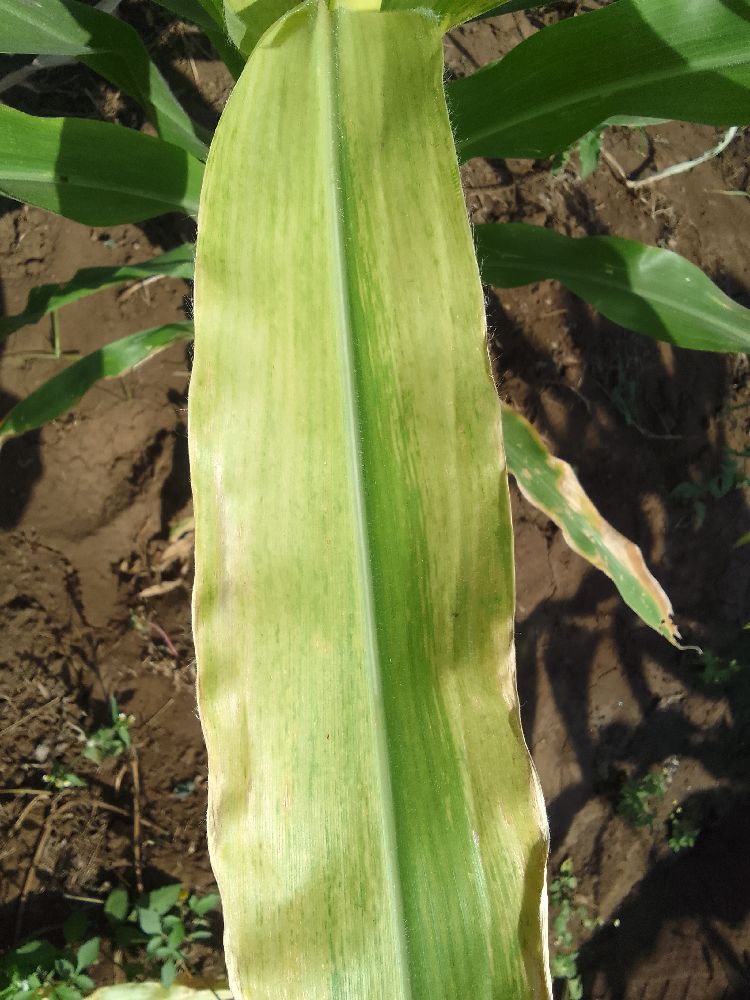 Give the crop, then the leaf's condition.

maize, maize lethal necrosis
